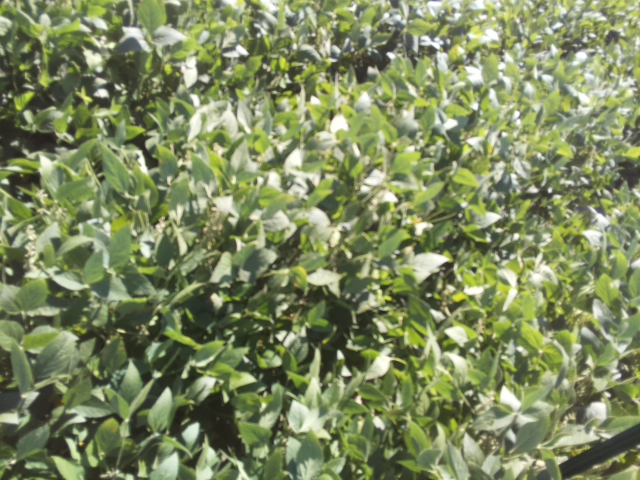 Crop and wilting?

soybean, moderate turgor loss in upper canopy
